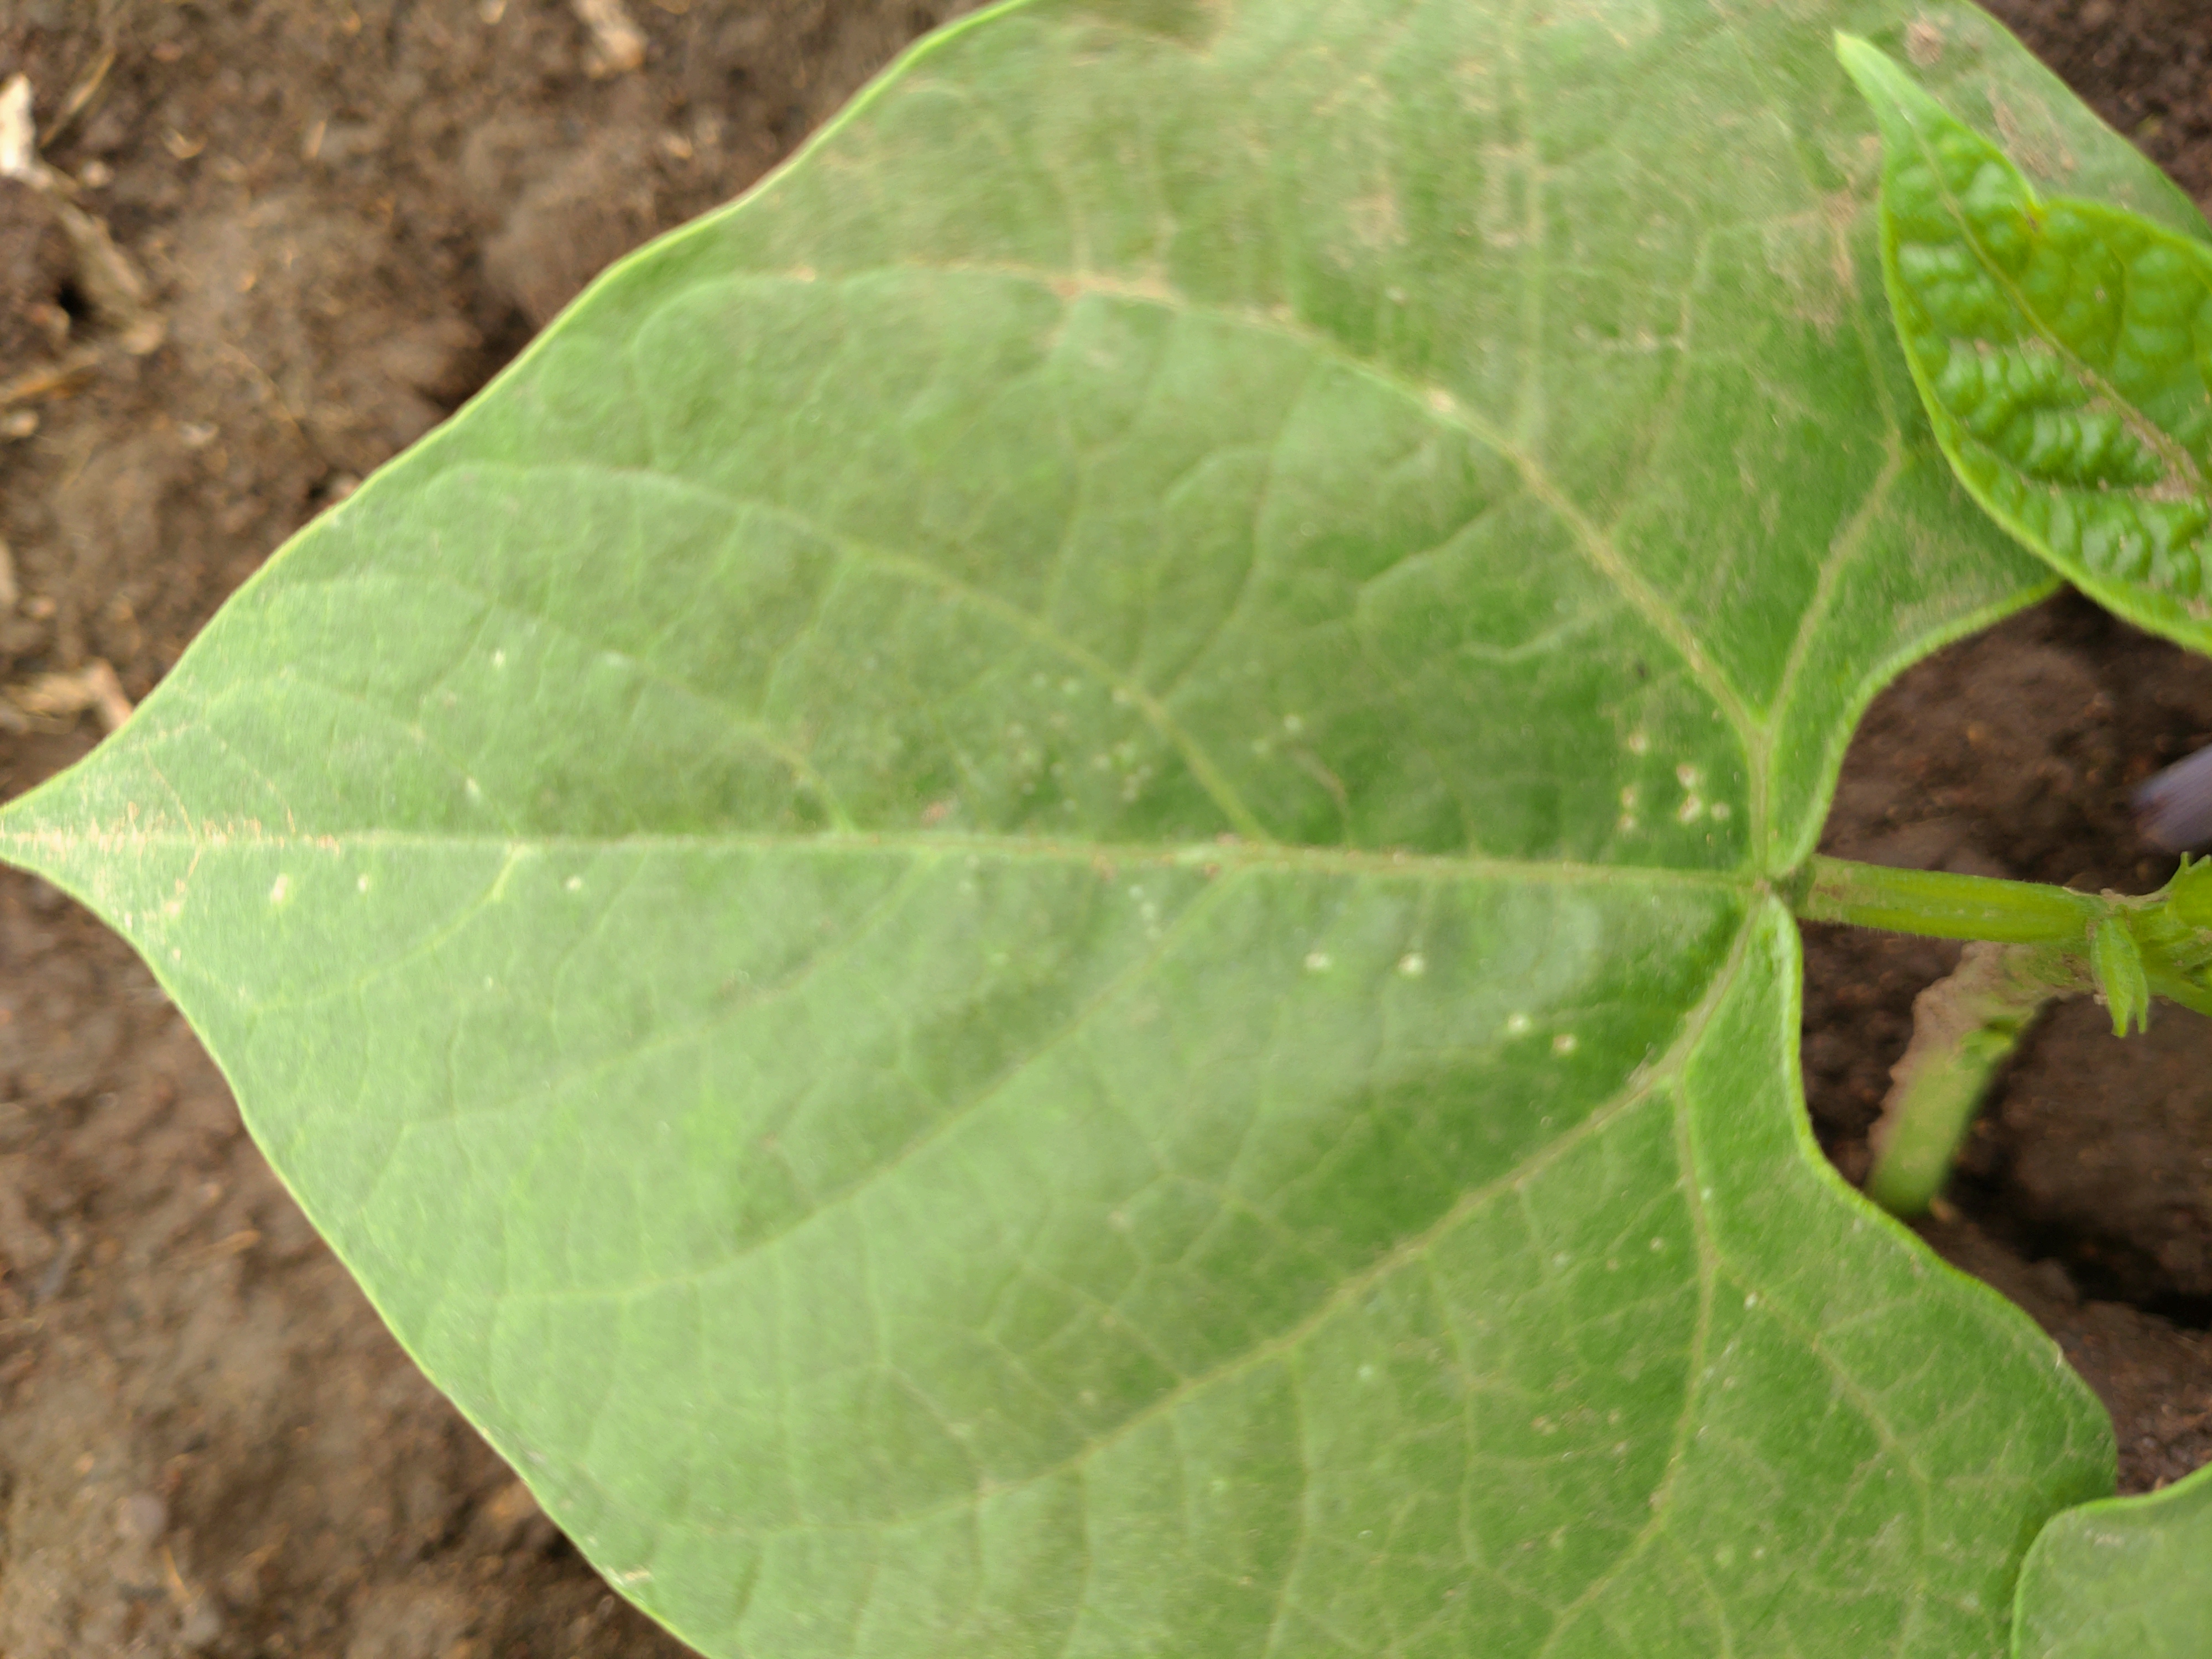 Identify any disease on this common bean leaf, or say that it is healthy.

healthy
